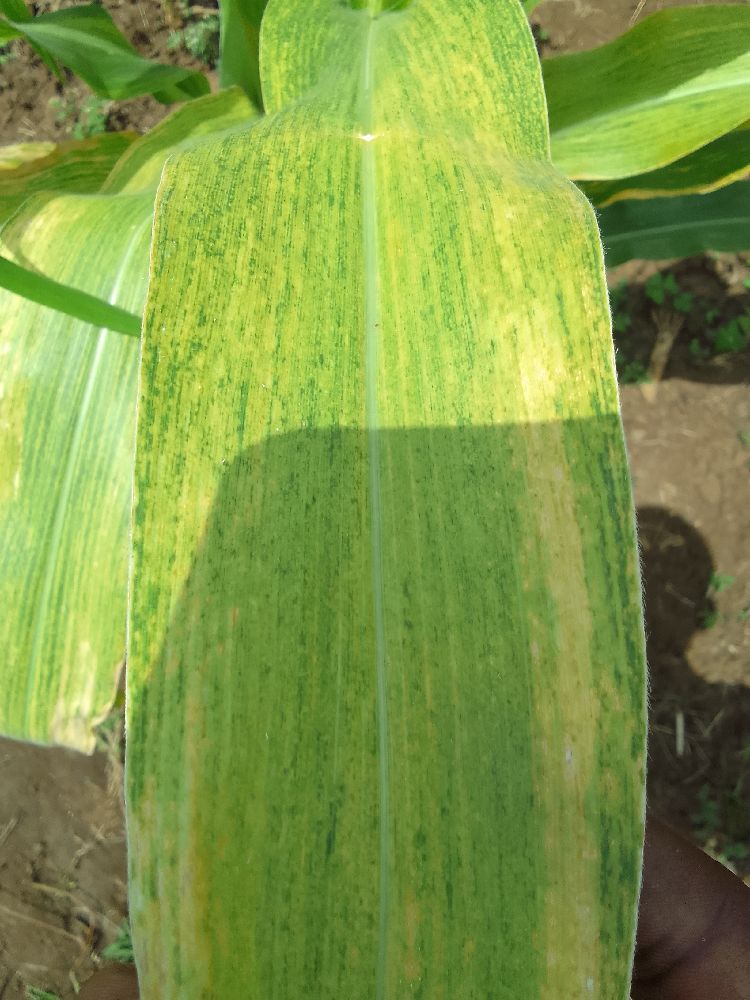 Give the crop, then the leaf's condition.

maize, maize lethal necrosis
